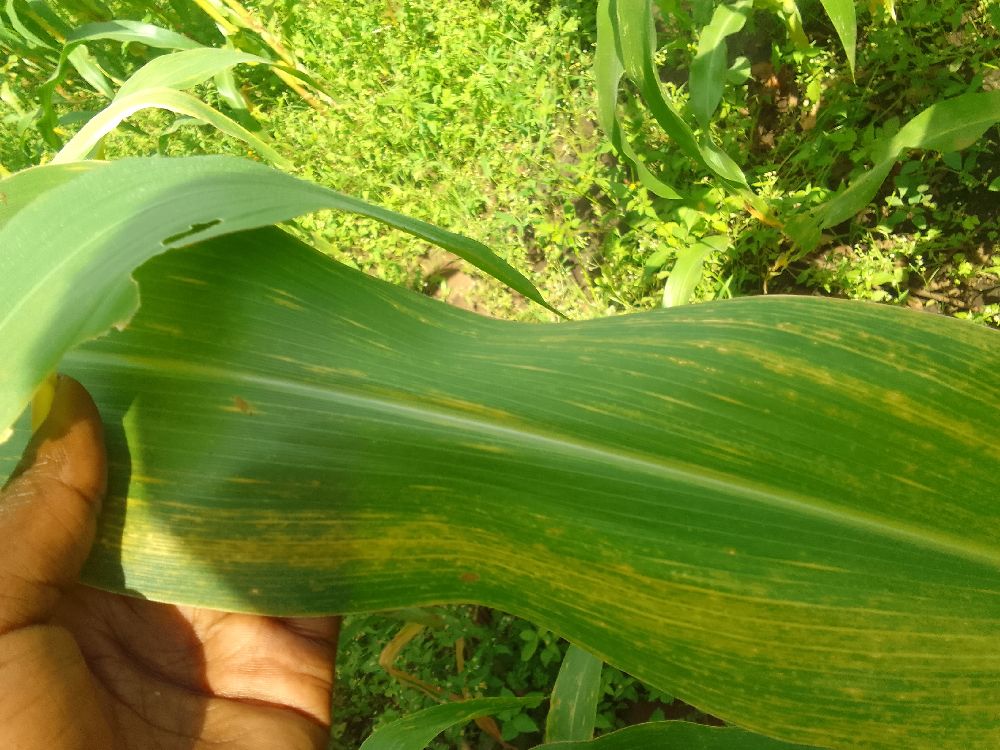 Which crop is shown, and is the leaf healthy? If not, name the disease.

maize, maize lethal necrosis
